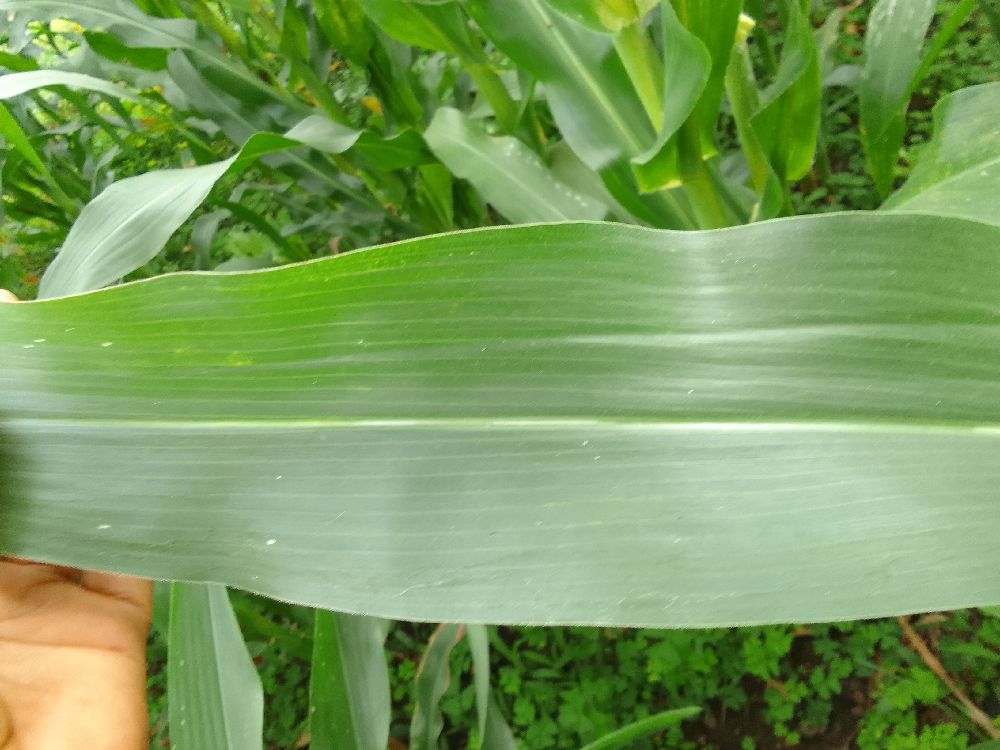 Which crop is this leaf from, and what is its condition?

maize, healthy
